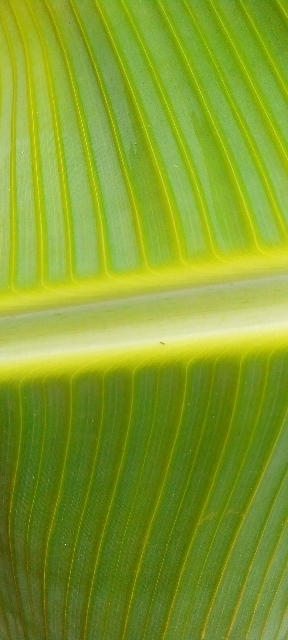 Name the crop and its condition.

banana, healthy
